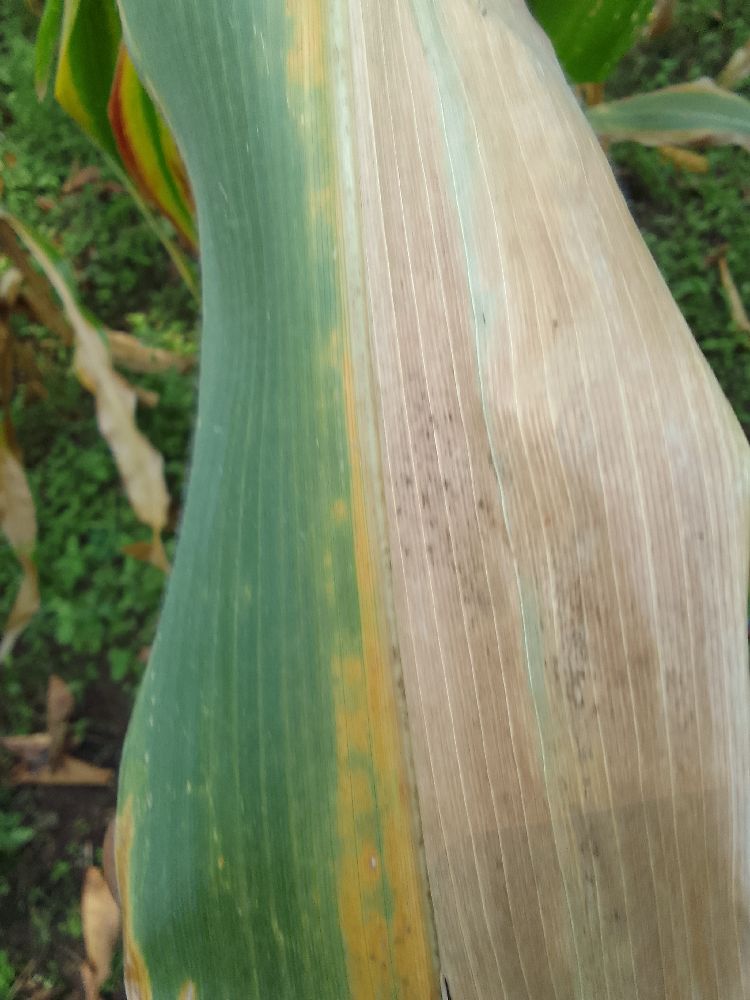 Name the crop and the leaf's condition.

maize, maize lethal necrosis
